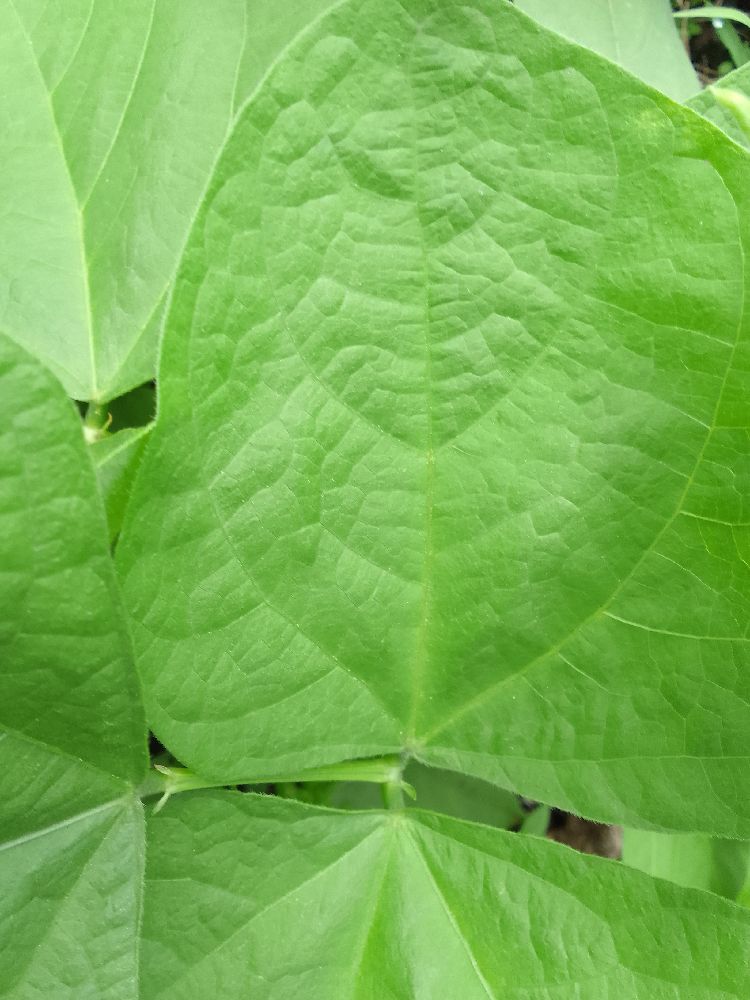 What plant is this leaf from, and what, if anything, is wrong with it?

common bean, healthy
